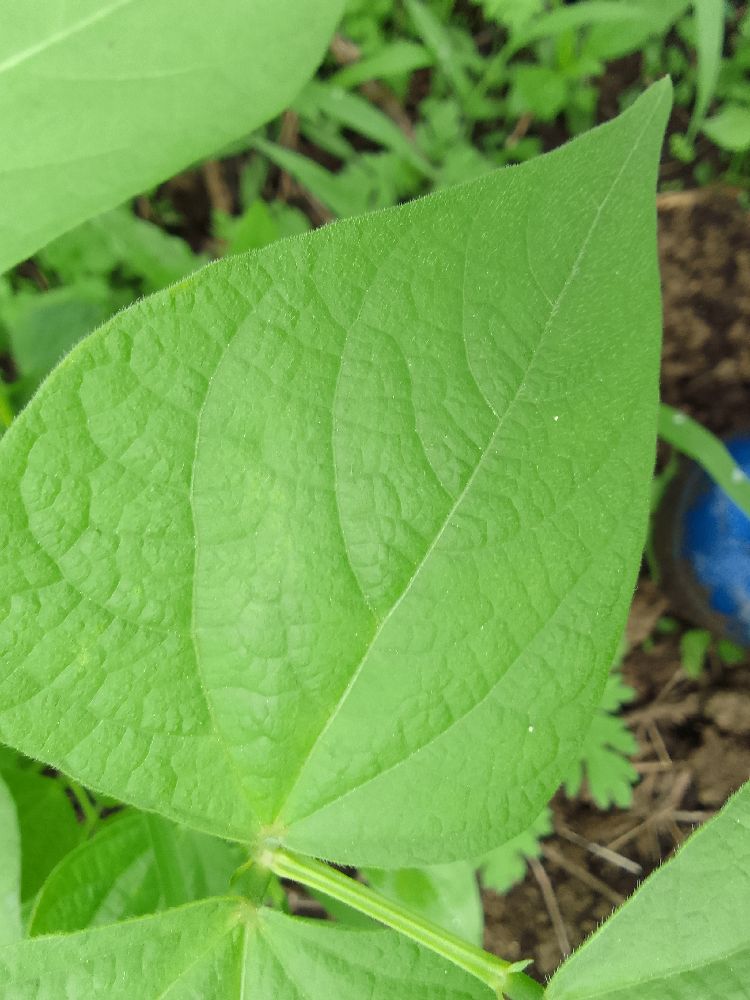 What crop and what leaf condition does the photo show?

common bean, healthy
